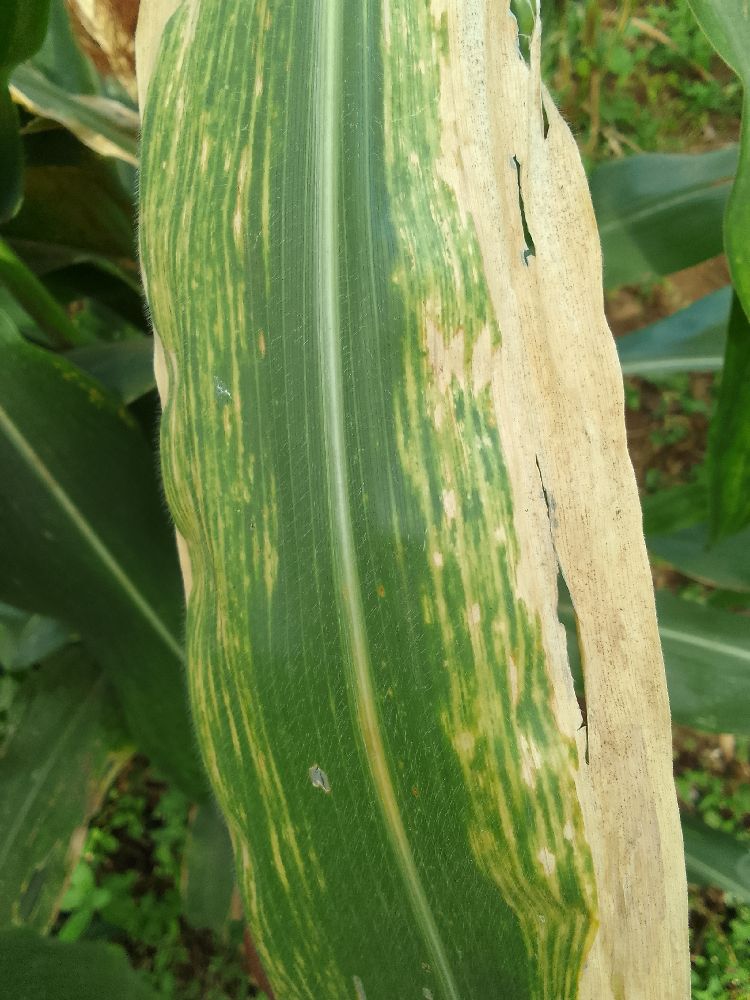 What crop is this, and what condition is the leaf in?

maize, maize lethal necrosis
